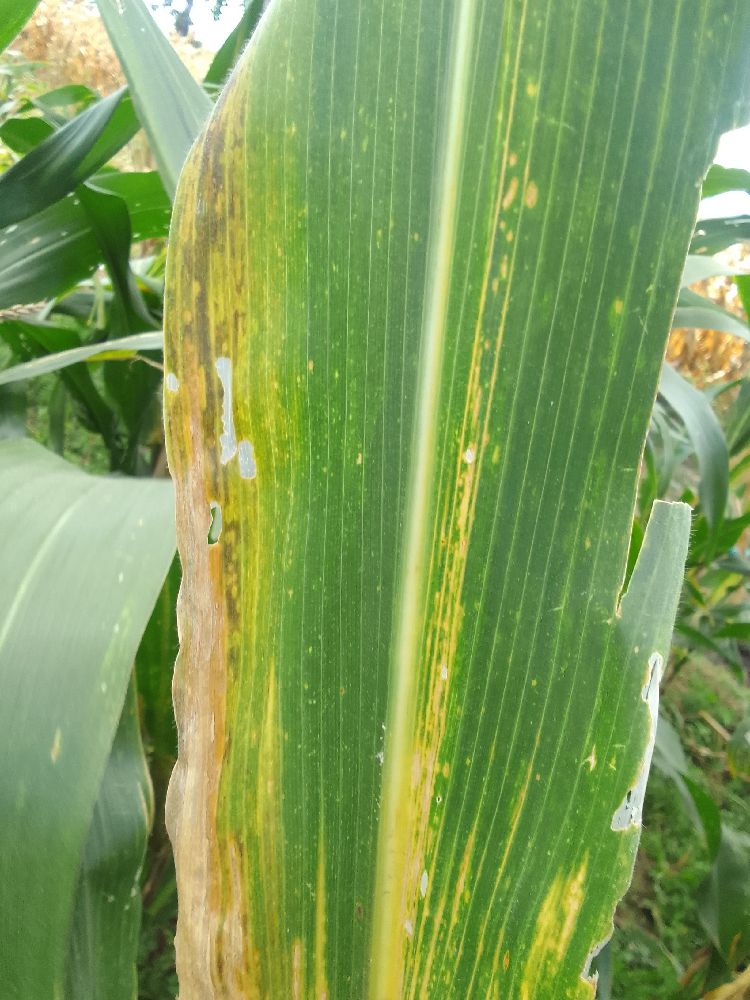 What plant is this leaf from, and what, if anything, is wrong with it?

maize, maize lethal necrosis
